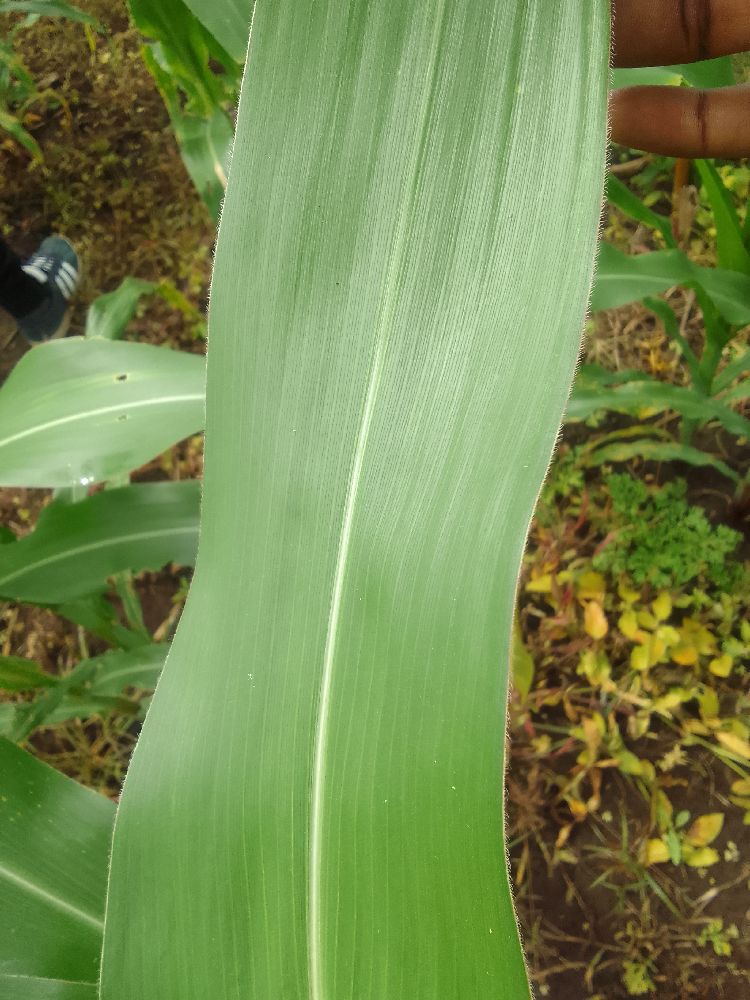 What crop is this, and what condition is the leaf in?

maize, healthy
